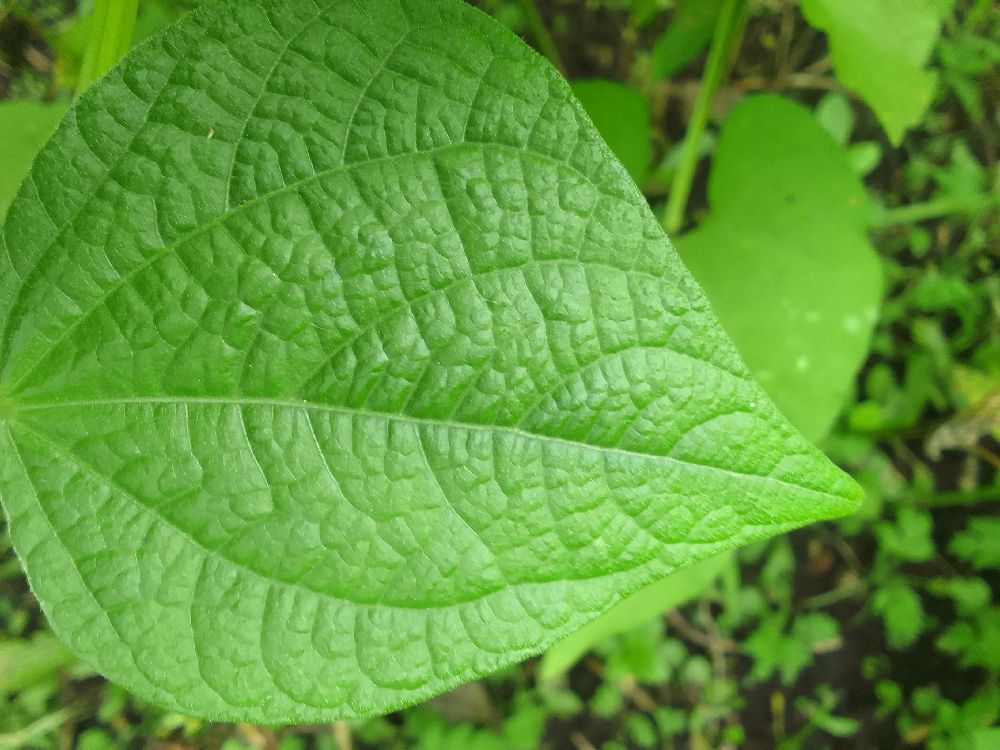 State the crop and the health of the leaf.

common bean, healthy
